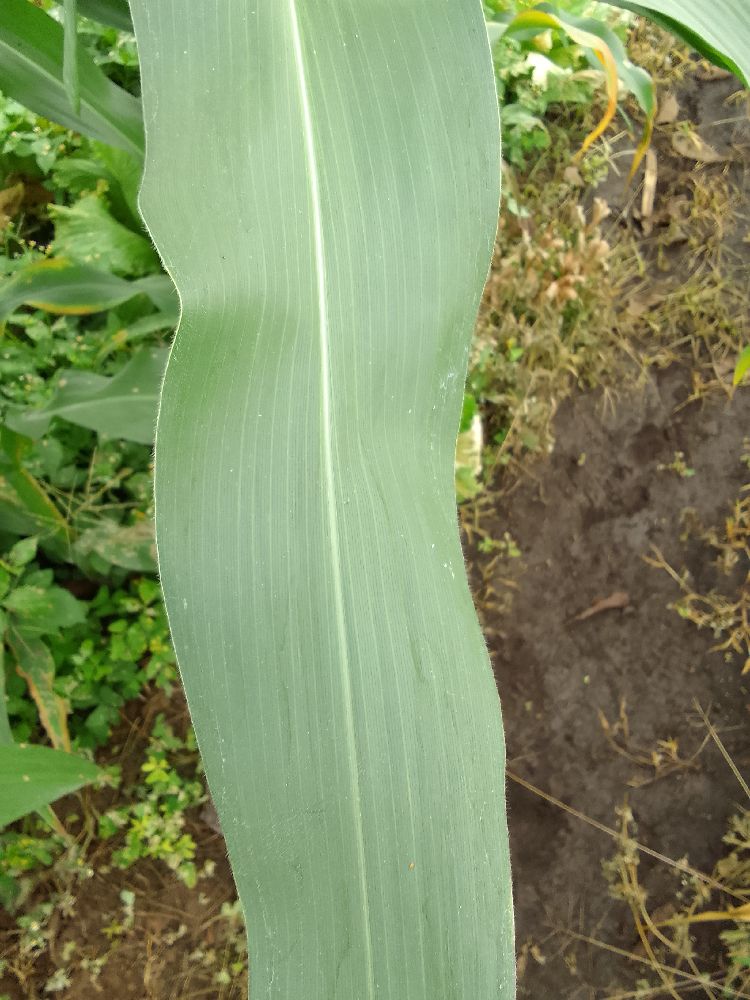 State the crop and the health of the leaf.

maize, healthy
